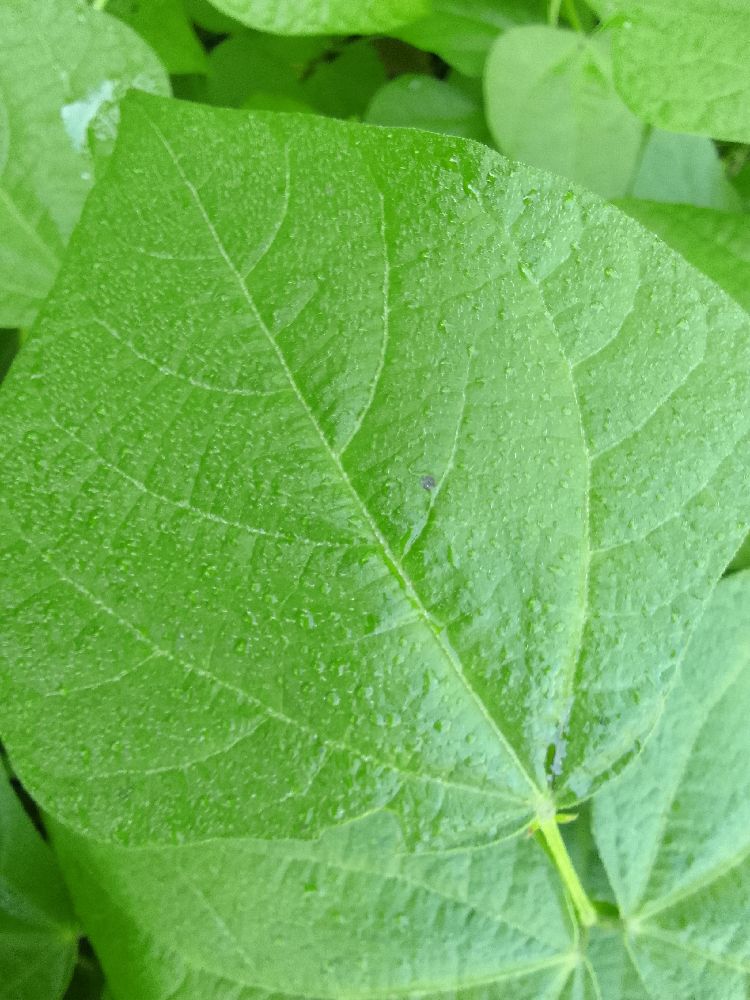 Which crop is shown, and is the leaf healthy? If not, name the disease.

common bean, healthy
